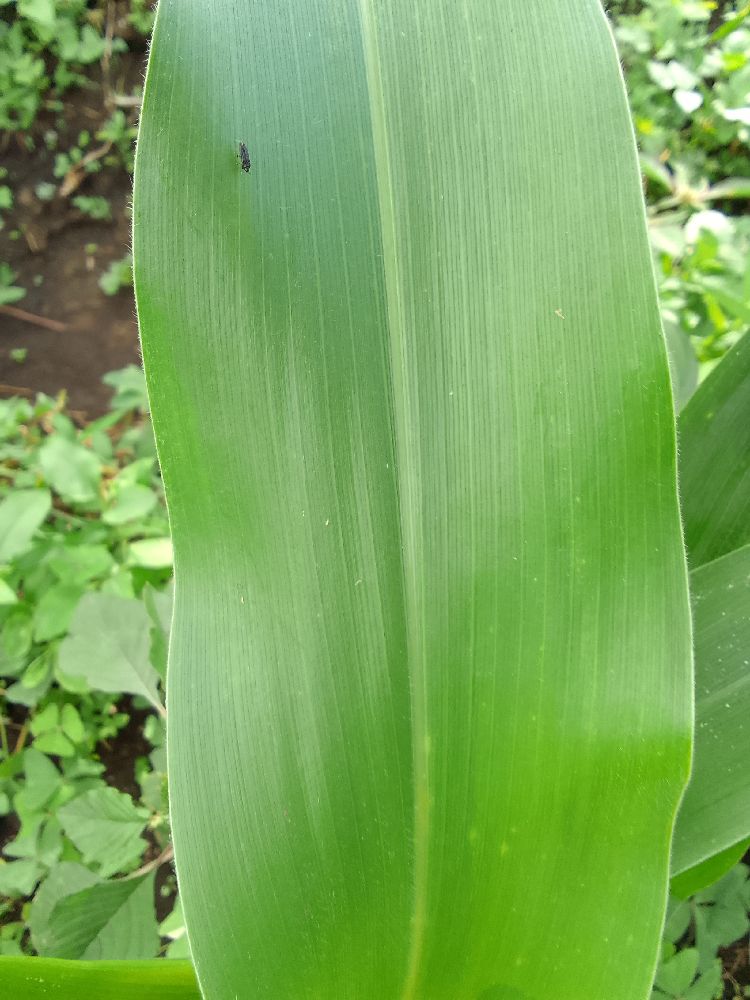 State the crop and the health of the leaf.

maize, healthy
